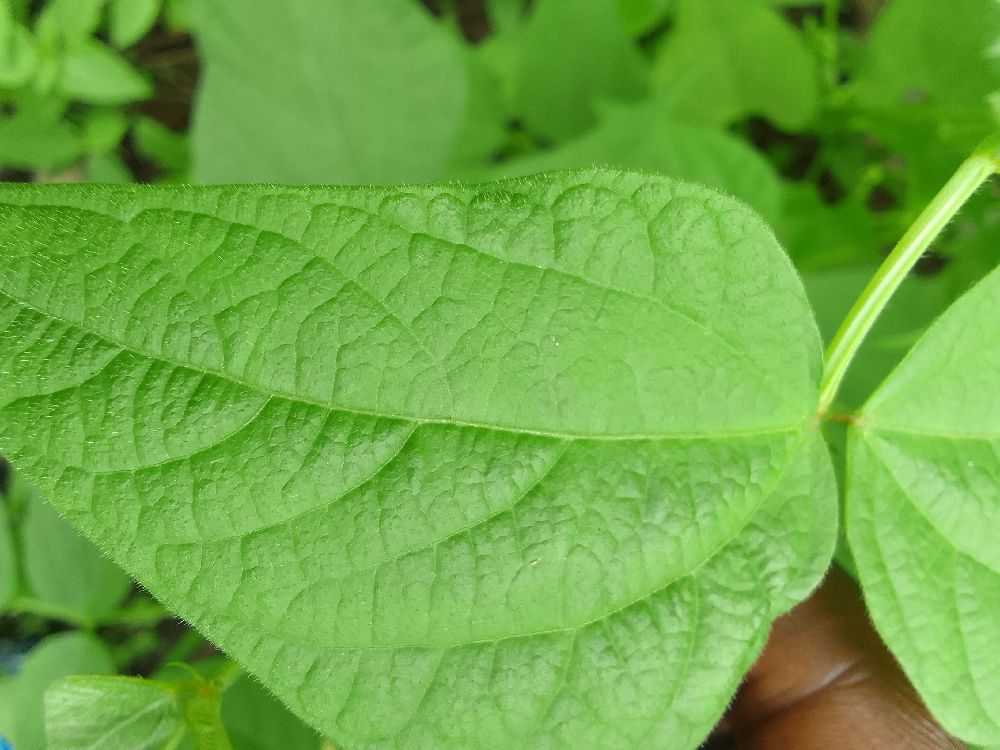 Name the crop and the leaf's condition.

common bean, healthy
